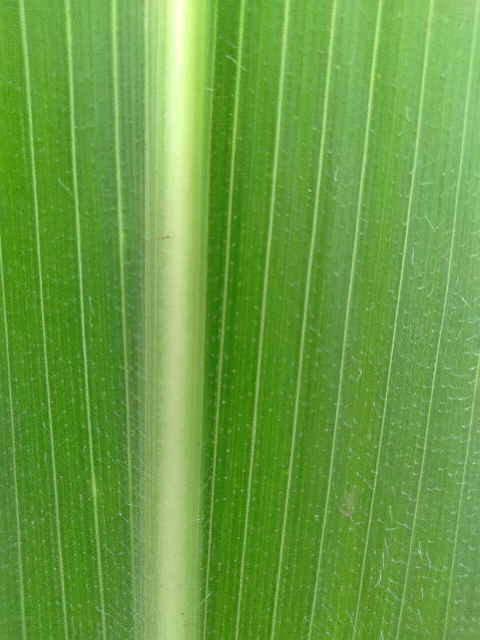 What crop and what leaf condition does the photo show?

maize, healthy
